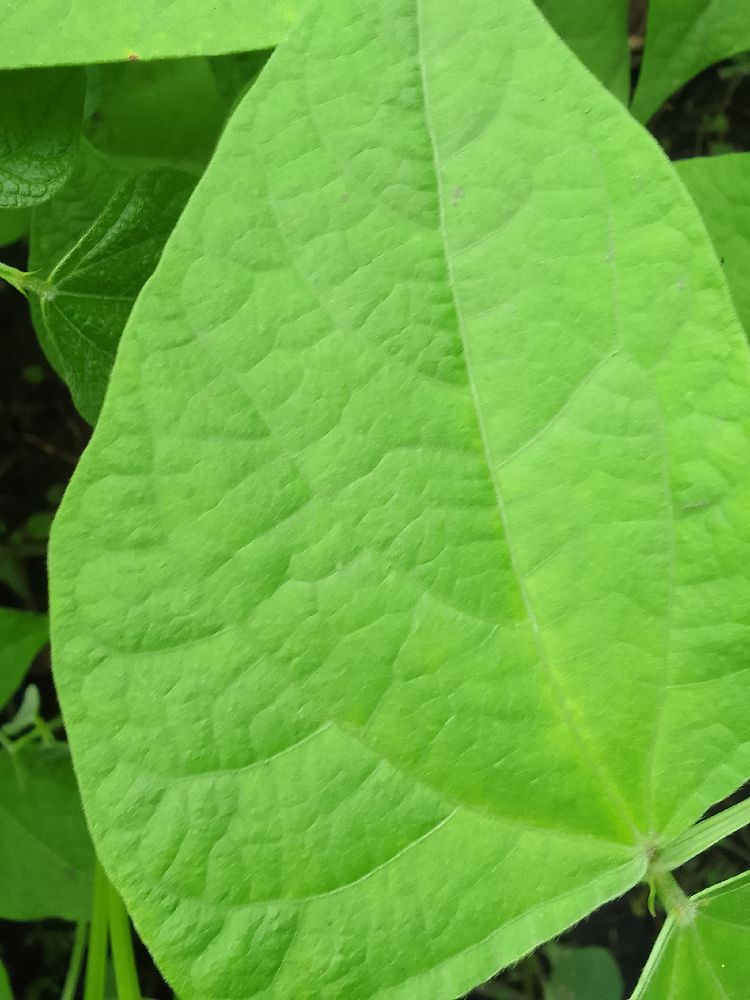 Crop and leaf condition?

common bean, healthy
